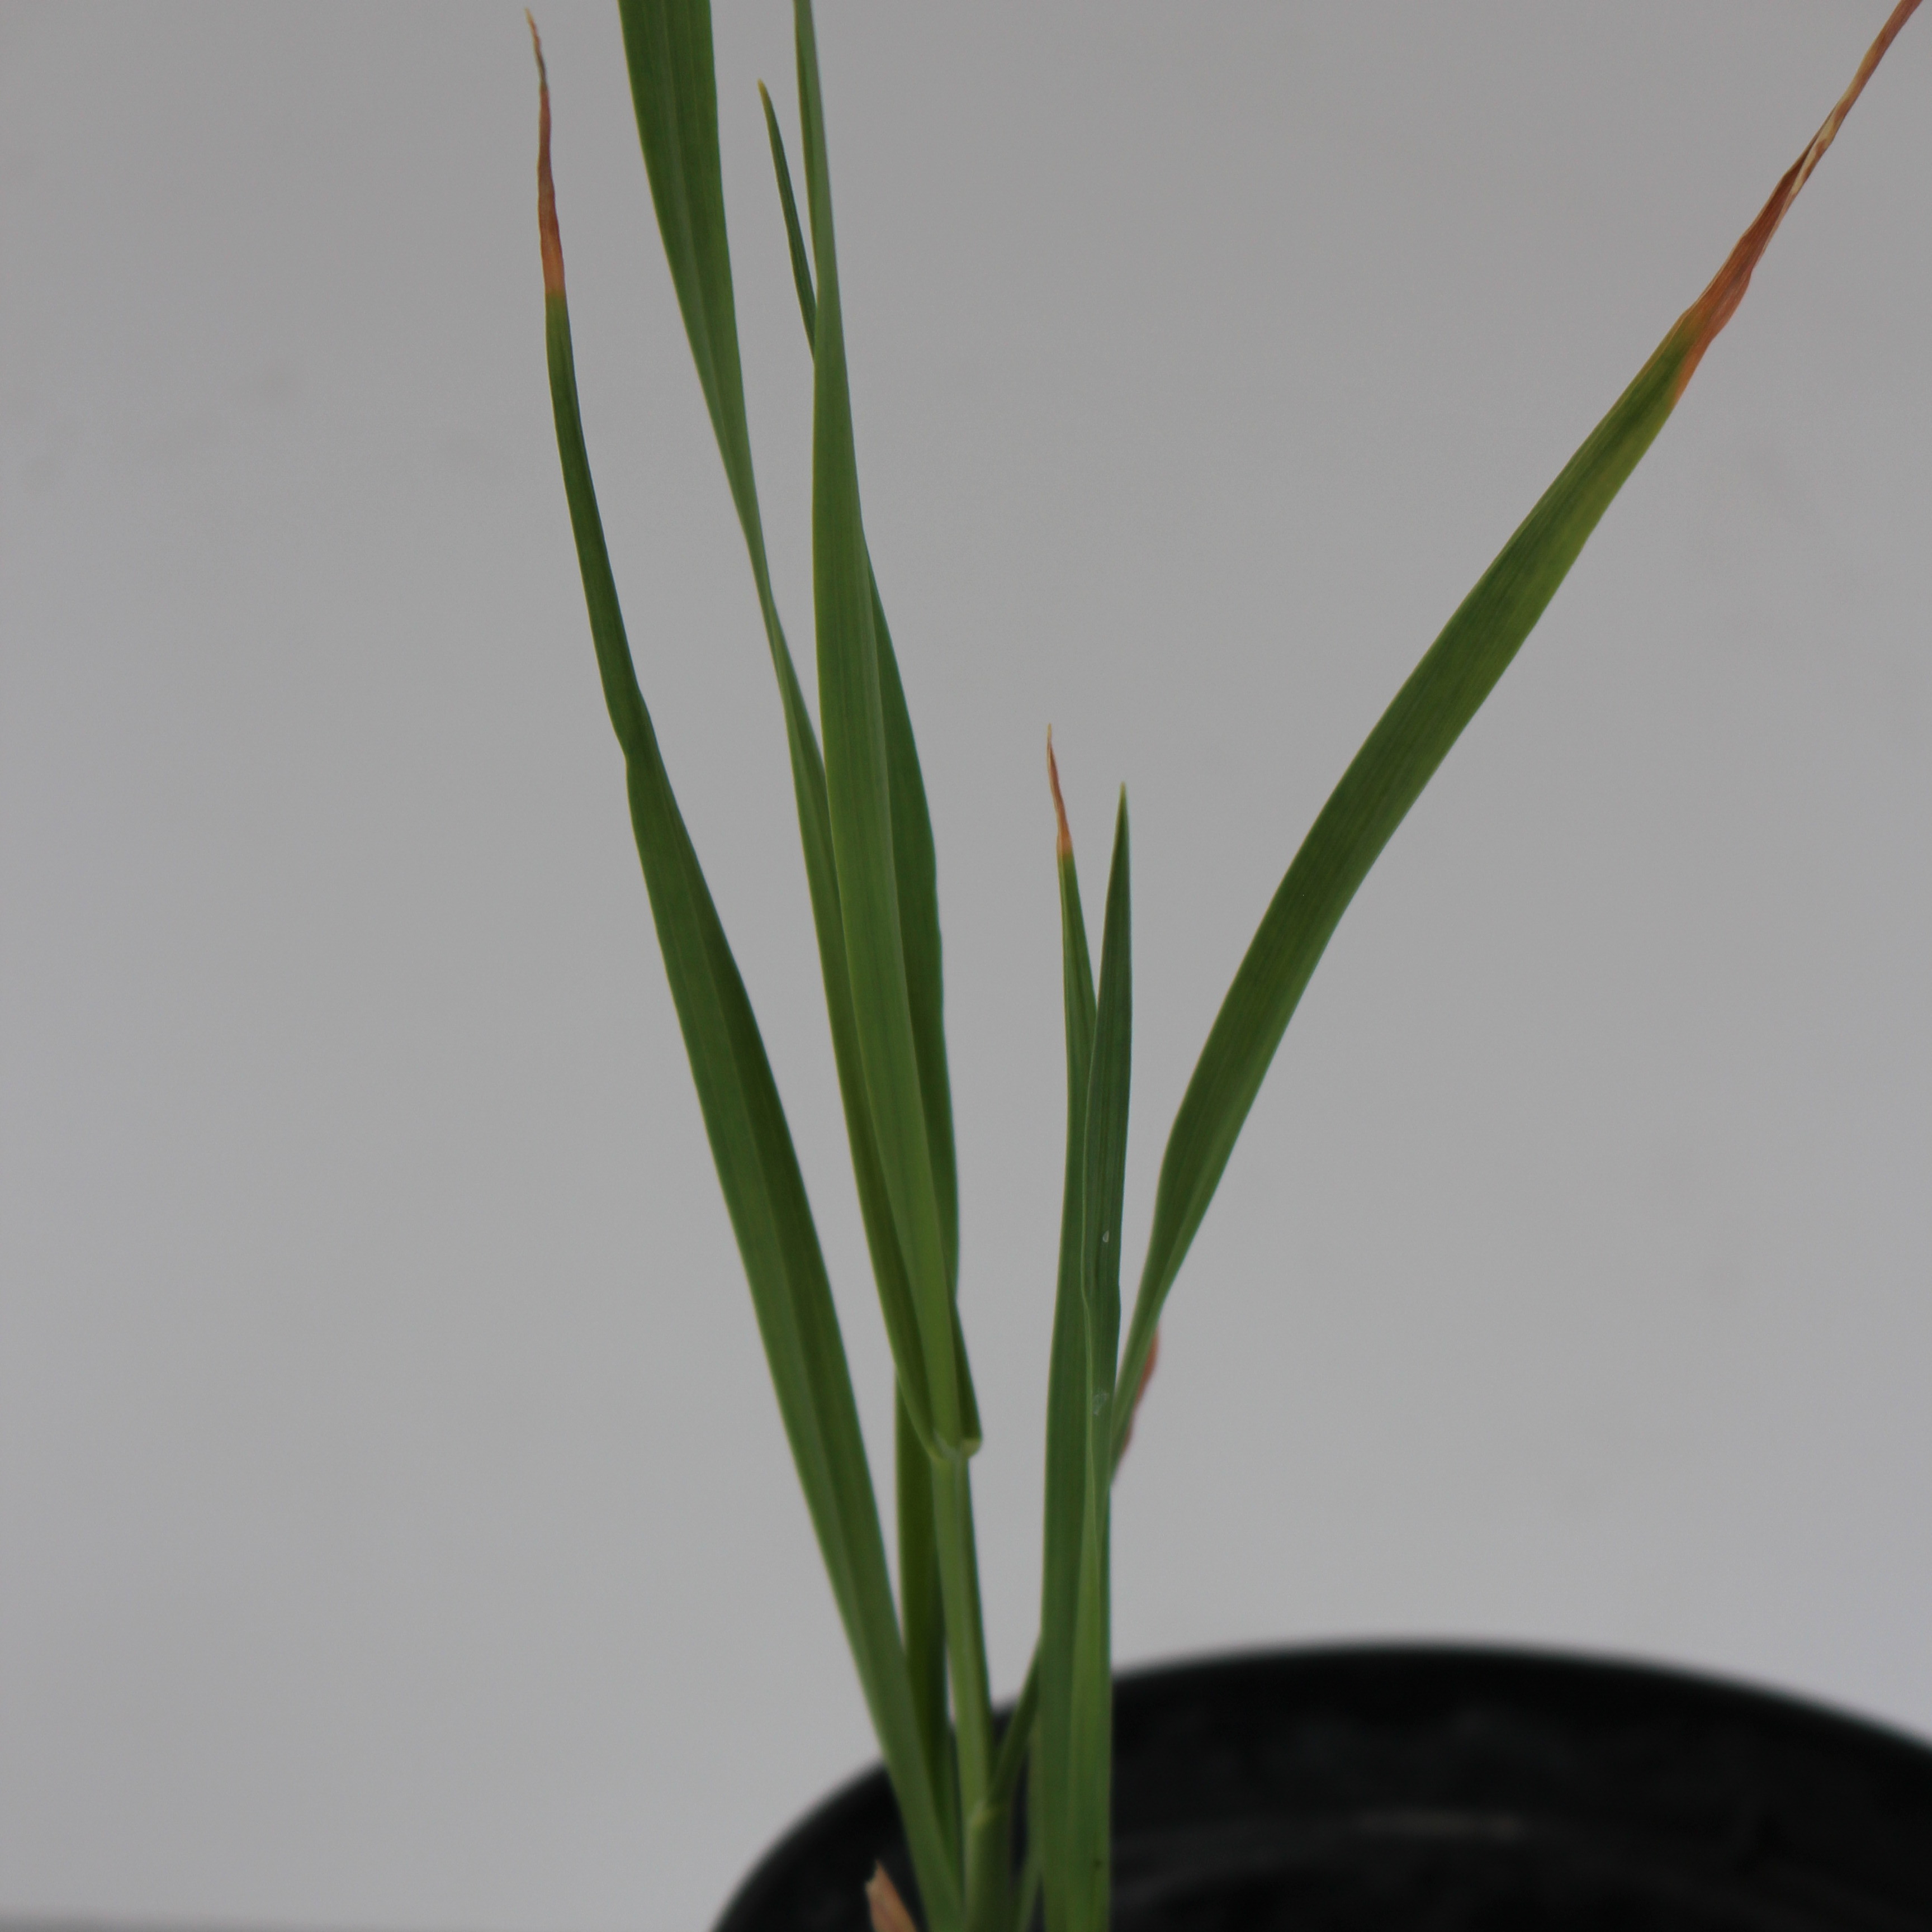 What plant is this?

Avena sterilis
